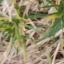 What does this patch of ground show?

grass
